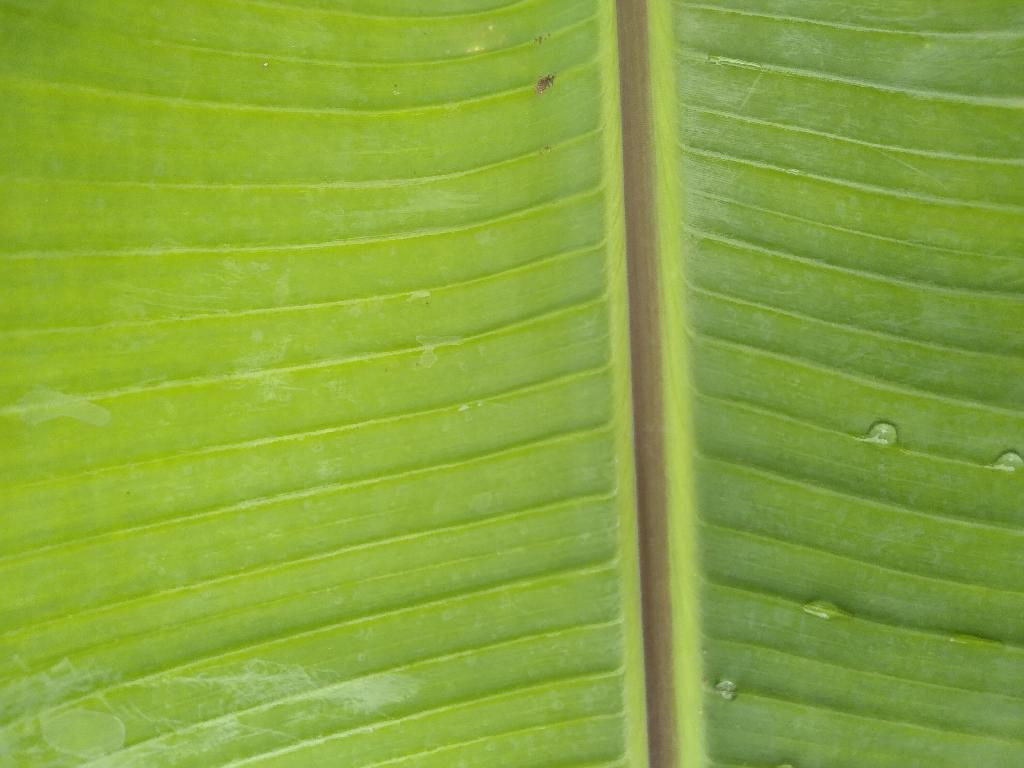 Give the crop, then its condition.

banana, healthy
